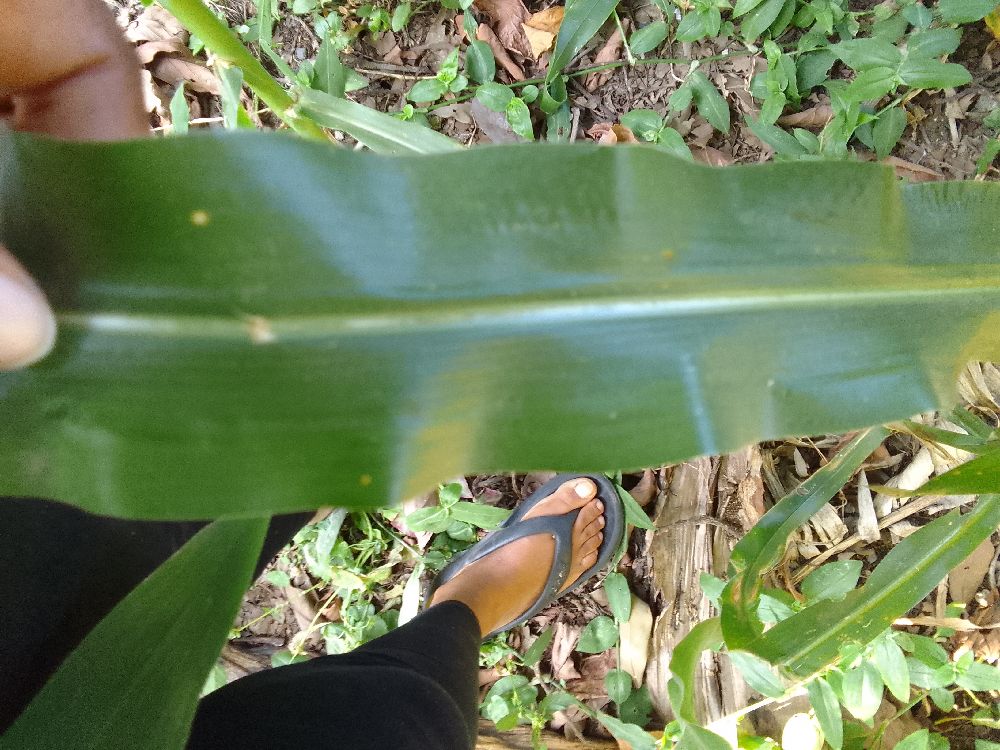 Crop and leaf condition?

maize, healthy
